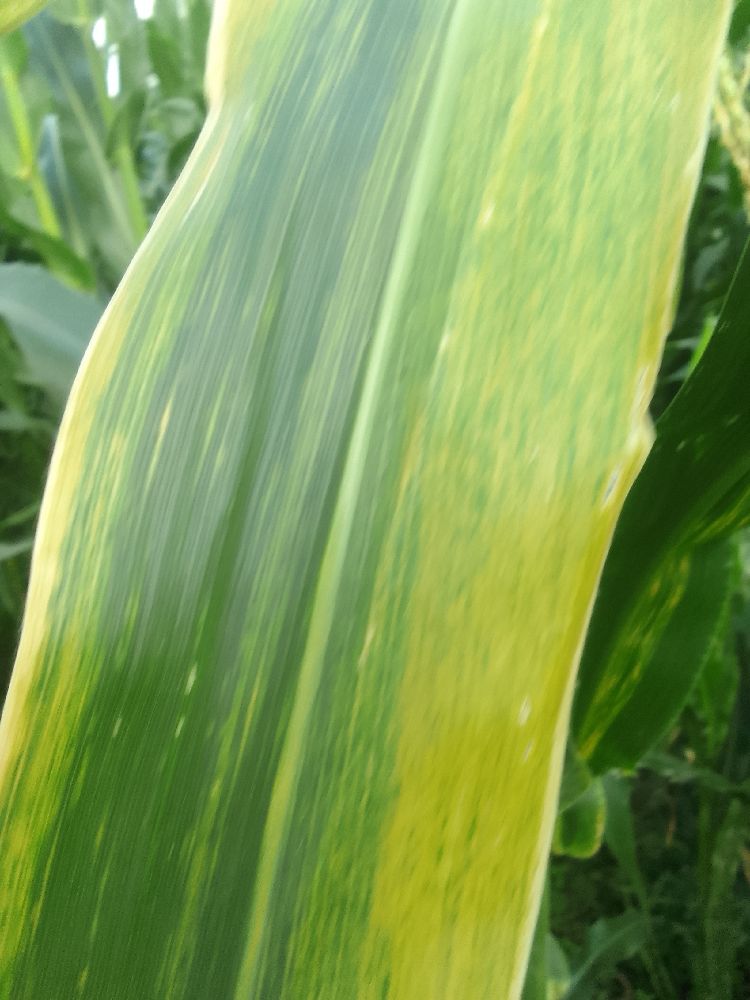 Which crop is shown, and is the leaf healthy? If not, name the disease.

maize, maize lethal necrosis
